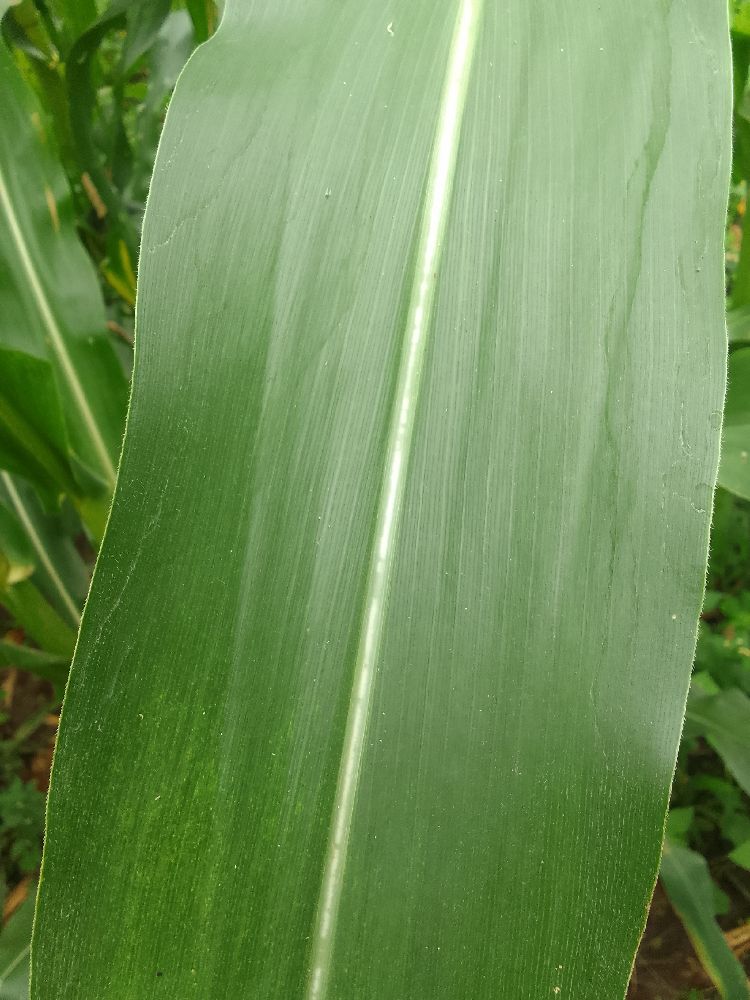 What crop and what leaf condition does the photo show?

maize, healthy
